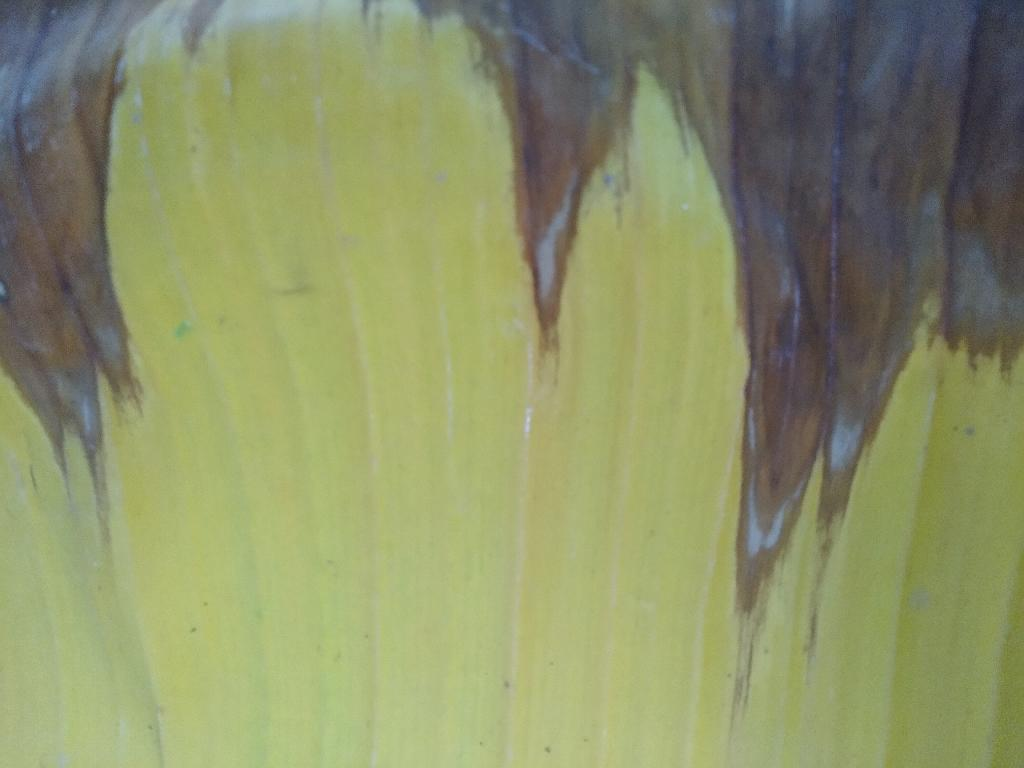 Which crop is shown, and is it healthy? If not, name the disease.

banana, fusarium wilt race 1
